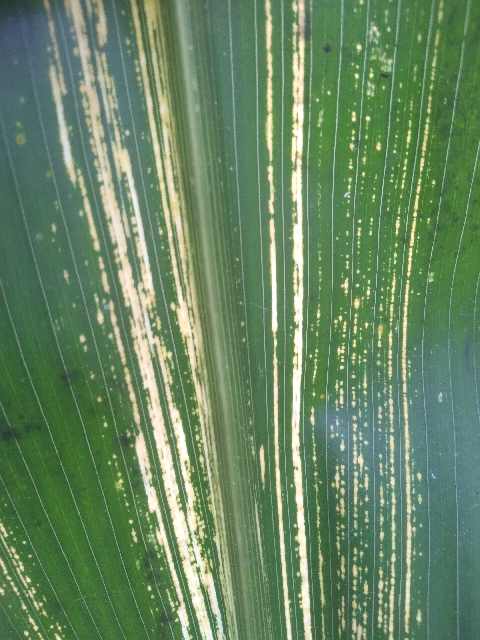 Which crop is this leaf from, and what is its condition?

maize, maize streak virus
